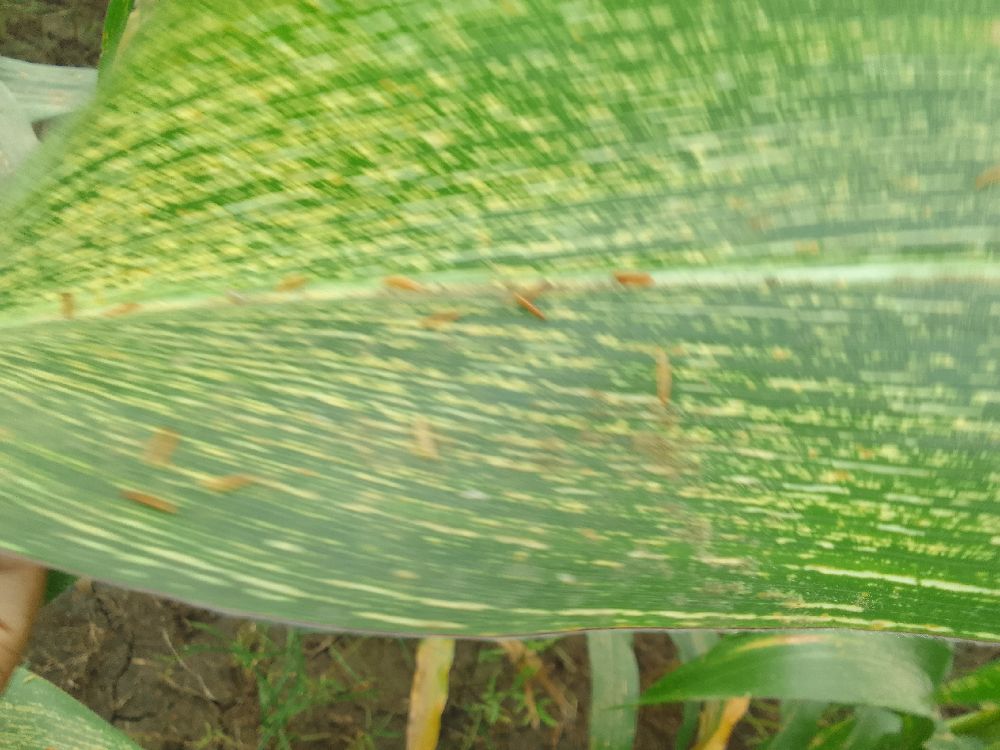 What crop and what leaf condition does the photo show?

maize, maize streak virus
